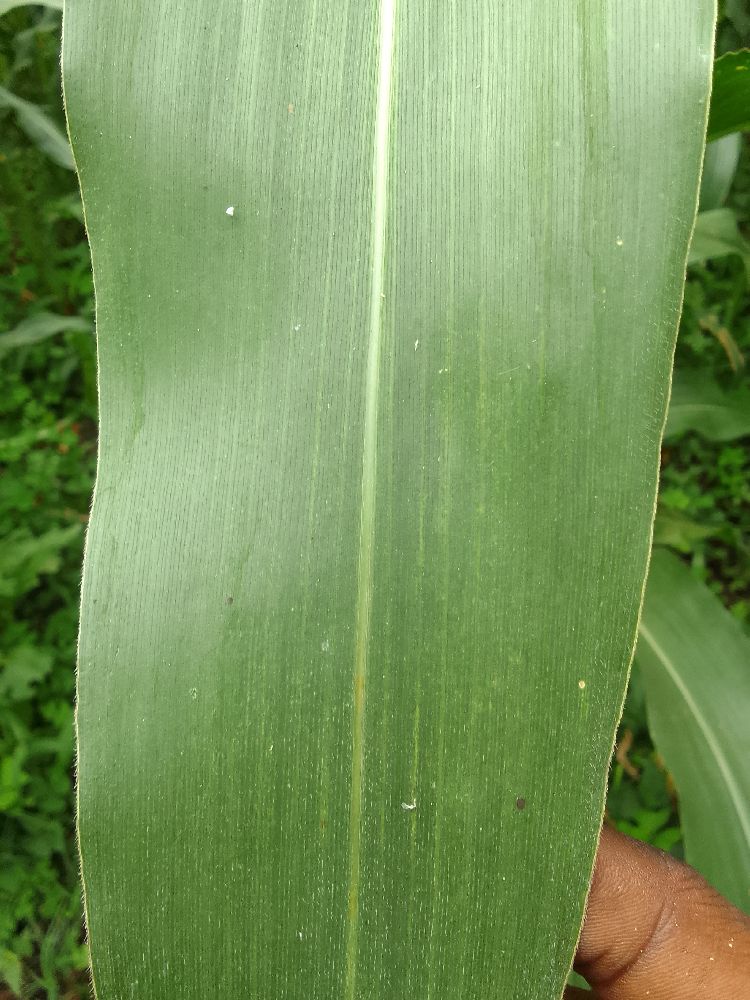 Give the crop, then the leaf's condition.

maize, healthy
